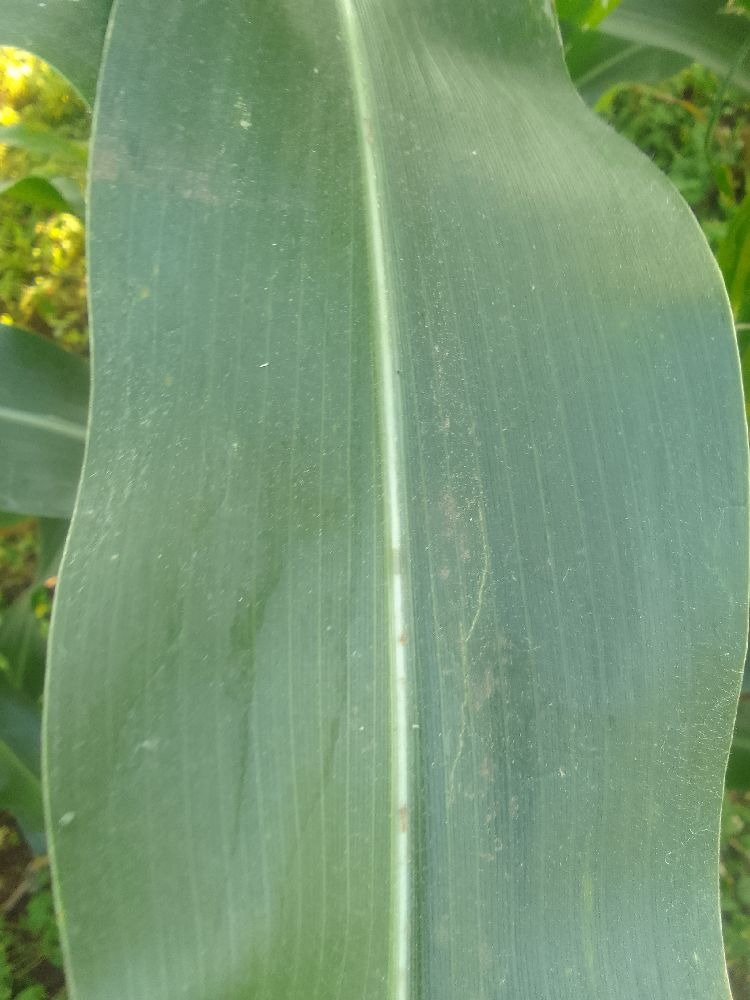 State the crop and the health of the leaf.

maize, healthy
